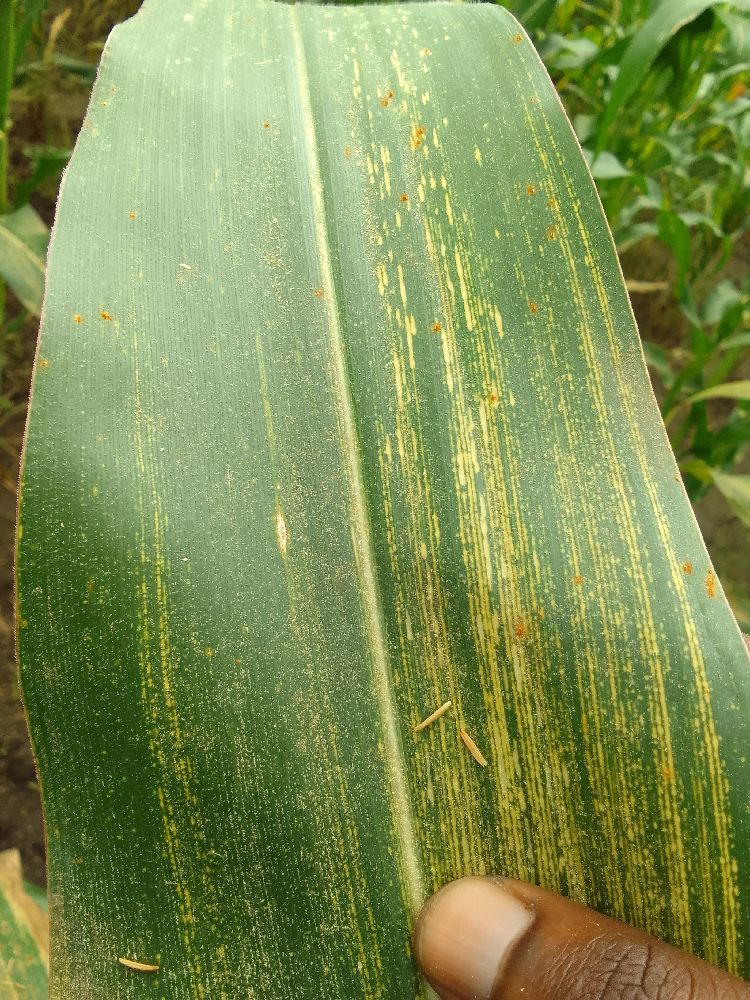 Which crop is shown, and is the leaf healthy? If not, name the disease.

maize, maize streak virus
